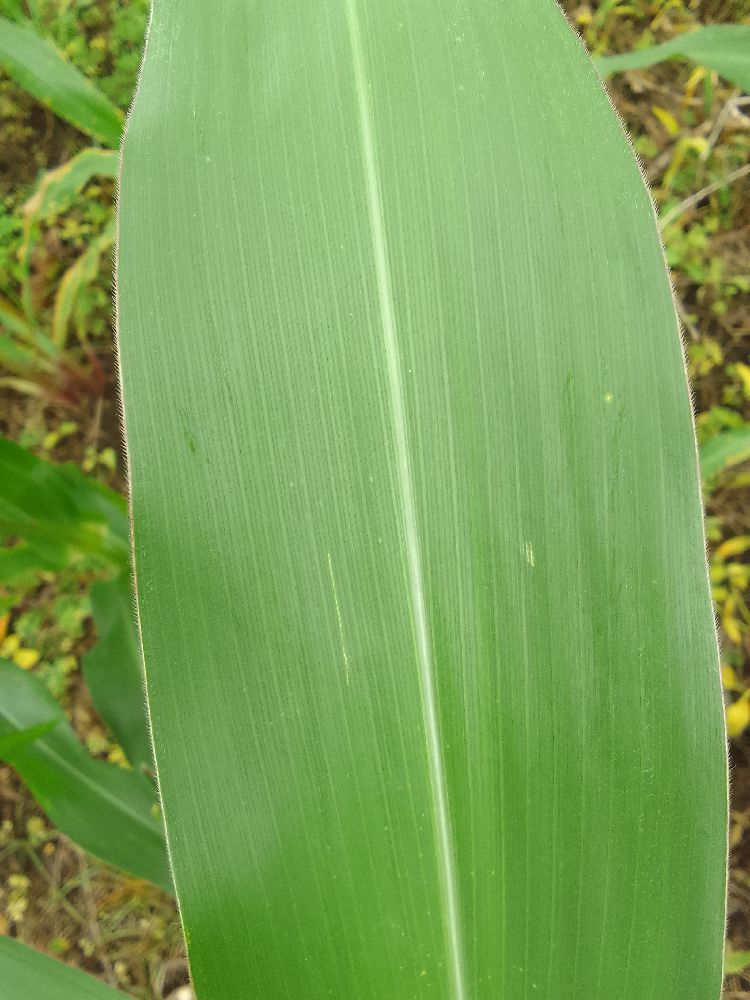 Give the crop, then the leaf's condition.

maize, healthy
